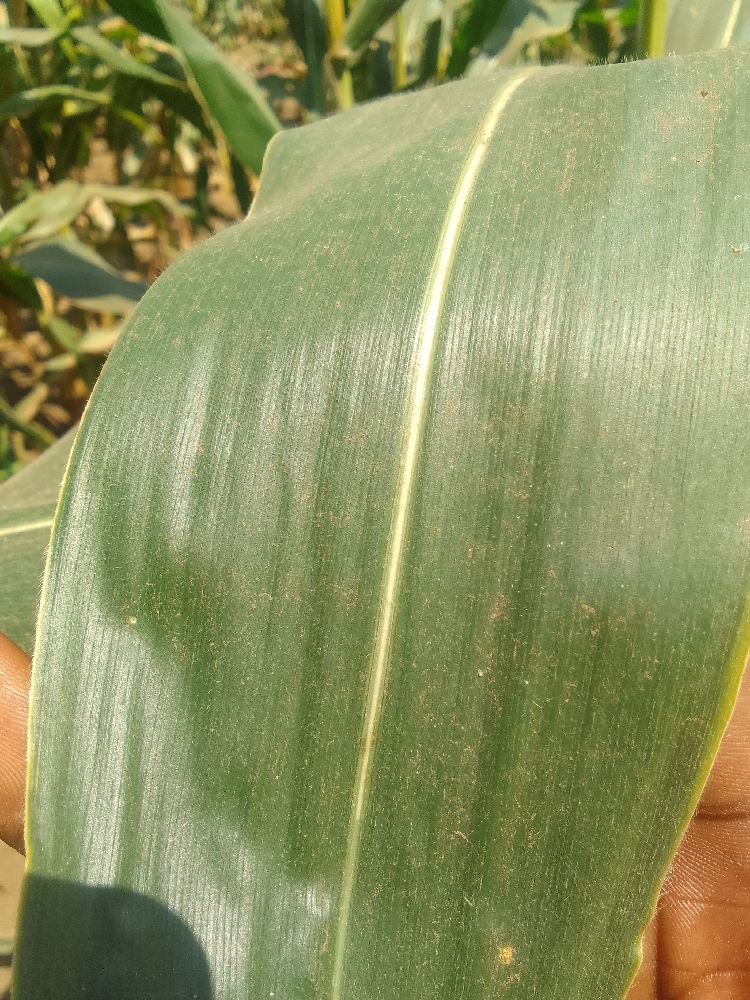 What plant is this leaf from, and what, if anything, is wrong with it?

maize, healthy
